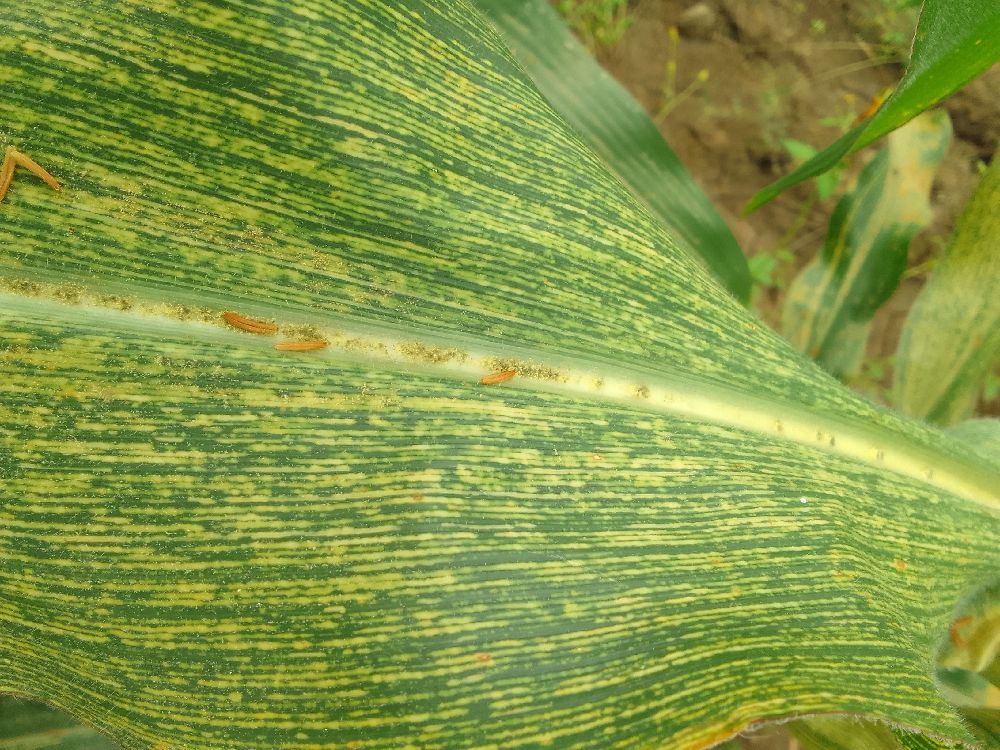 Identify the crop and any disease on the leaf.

maize, maize streak virus
